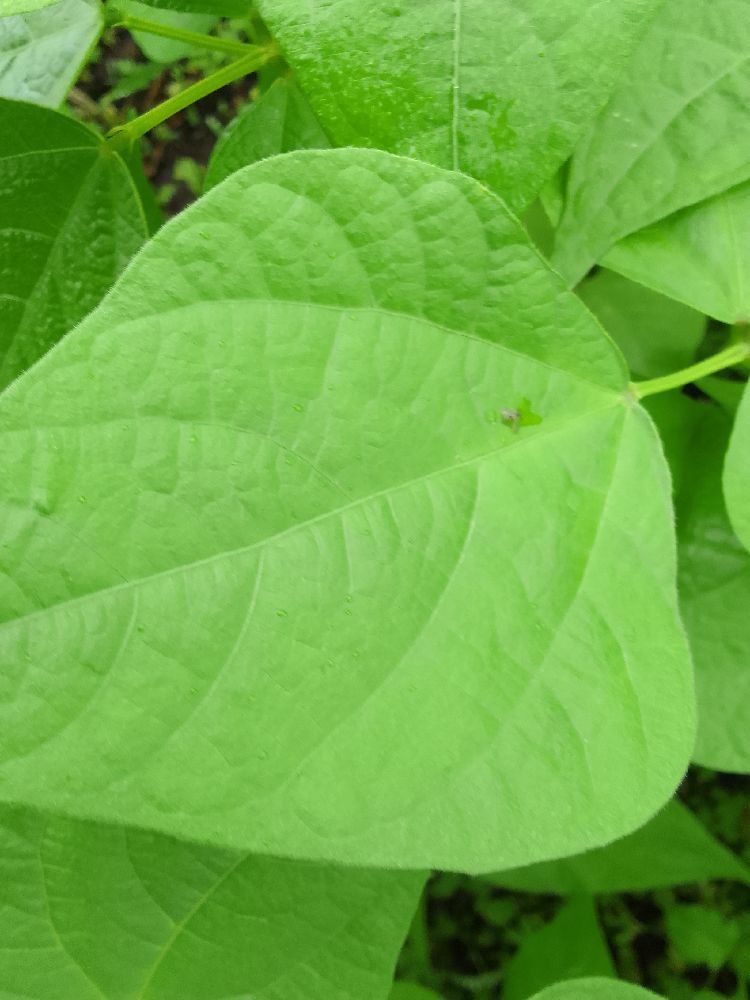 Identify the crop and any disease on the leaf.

common bean, healthy
